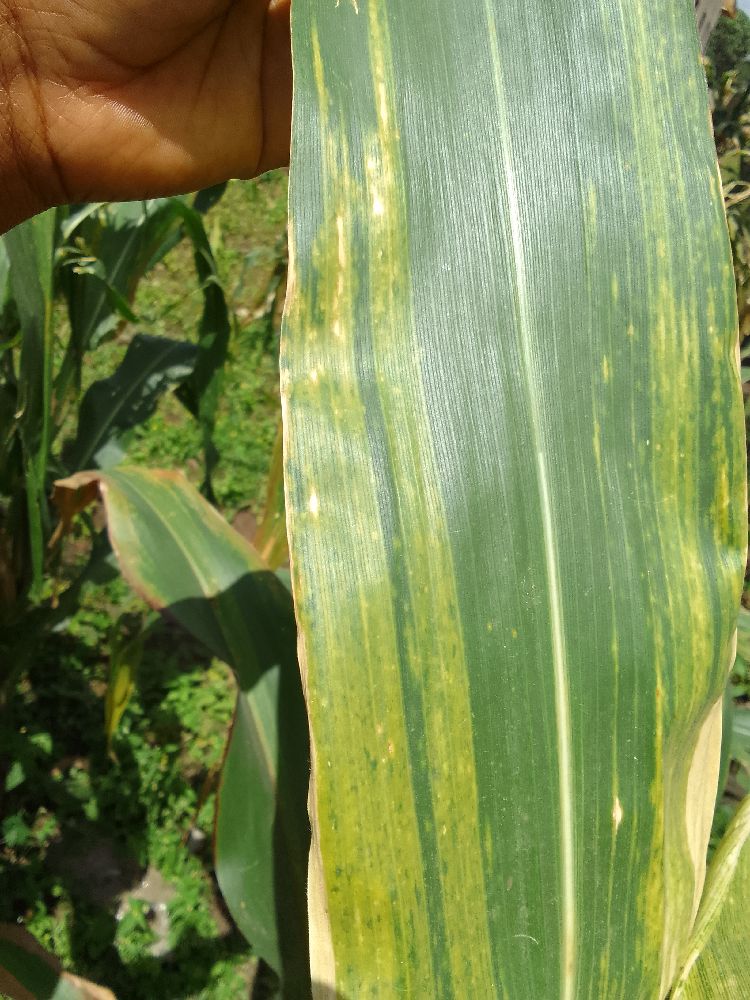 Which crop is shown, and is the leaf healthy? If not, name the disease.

maize, maize lethal necrosis
